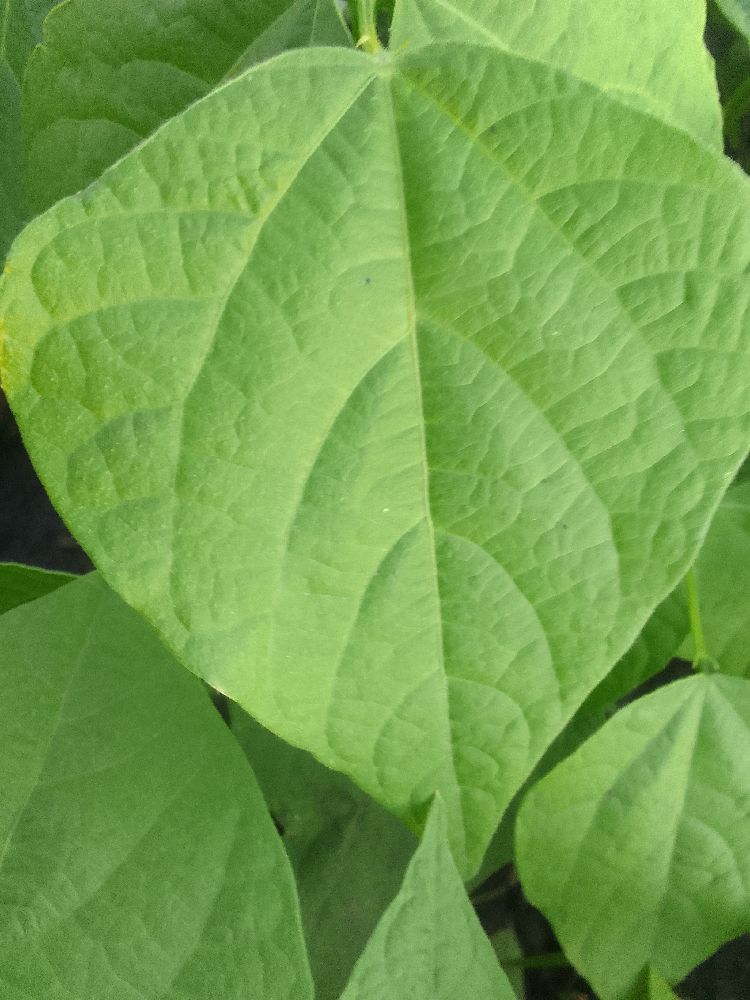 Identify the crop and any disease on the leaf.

common bean, healthy
